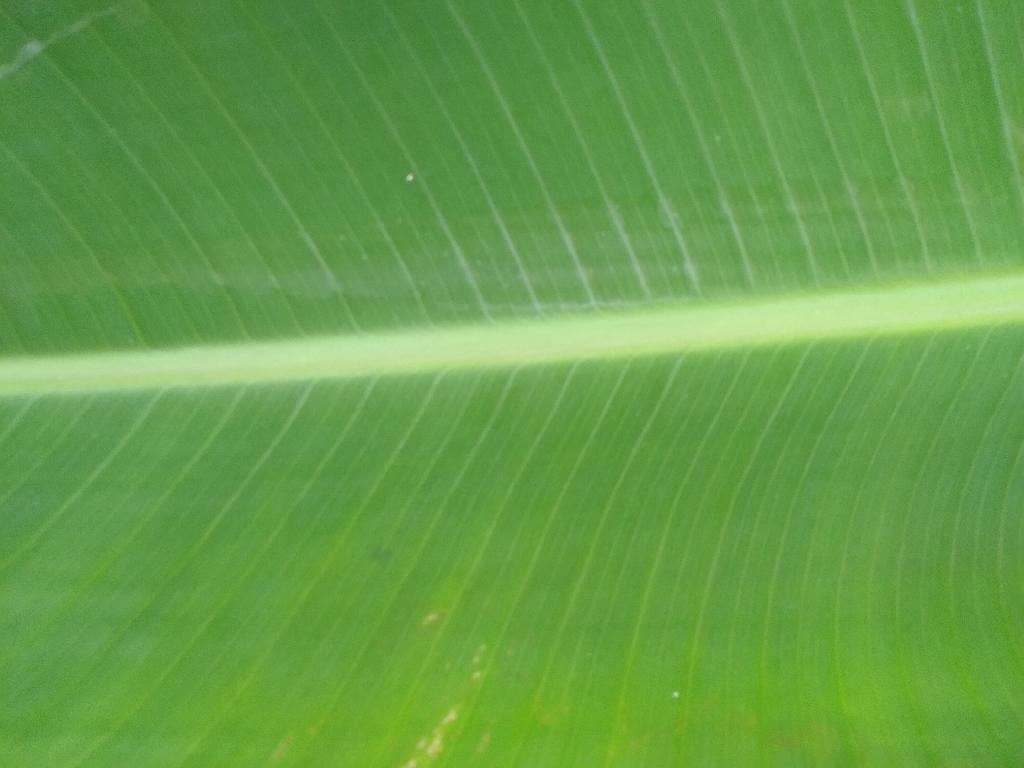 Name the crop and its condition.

banana, healthy
